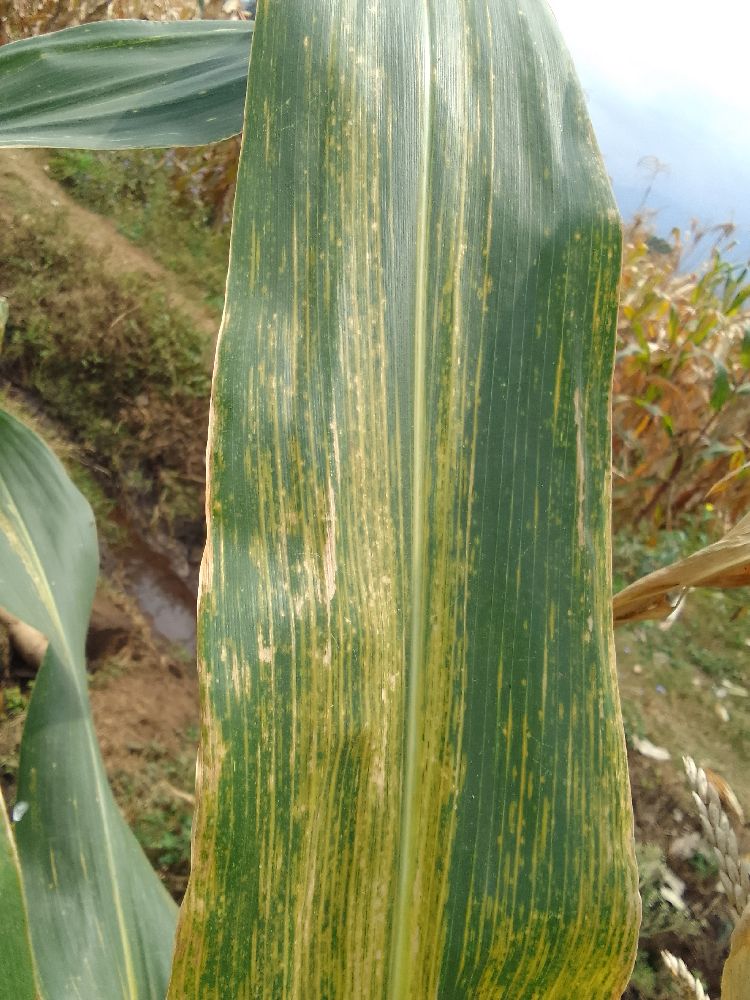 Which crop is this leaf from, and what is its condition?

maize, maize lethal necrosis
